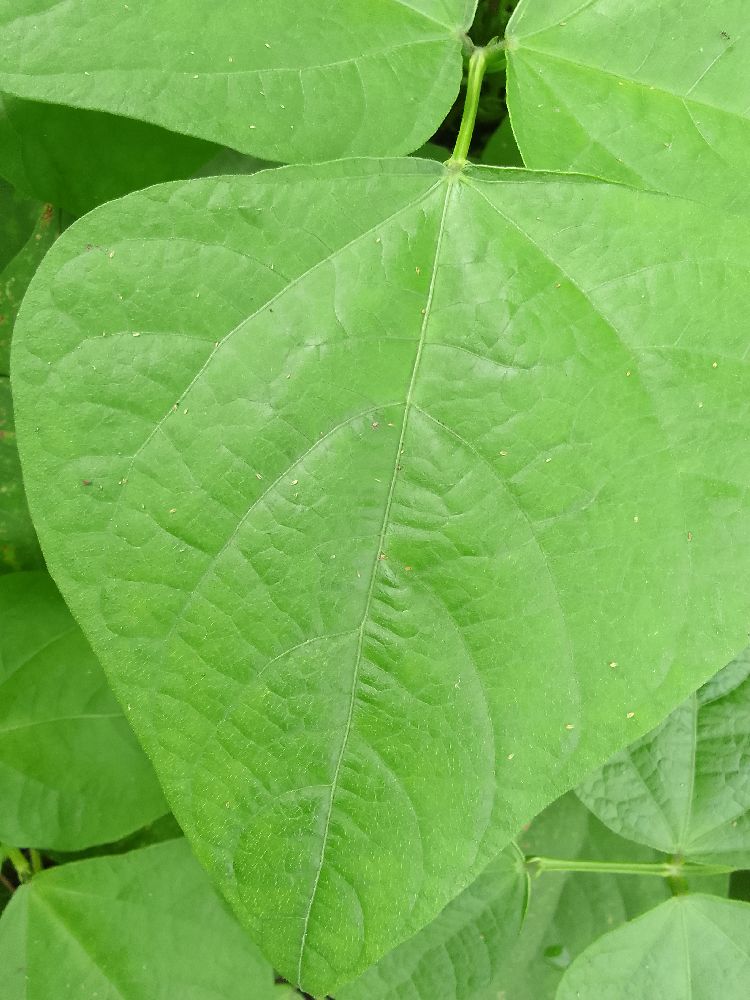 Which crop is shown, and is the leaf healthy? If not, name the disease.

common bean, healthy
